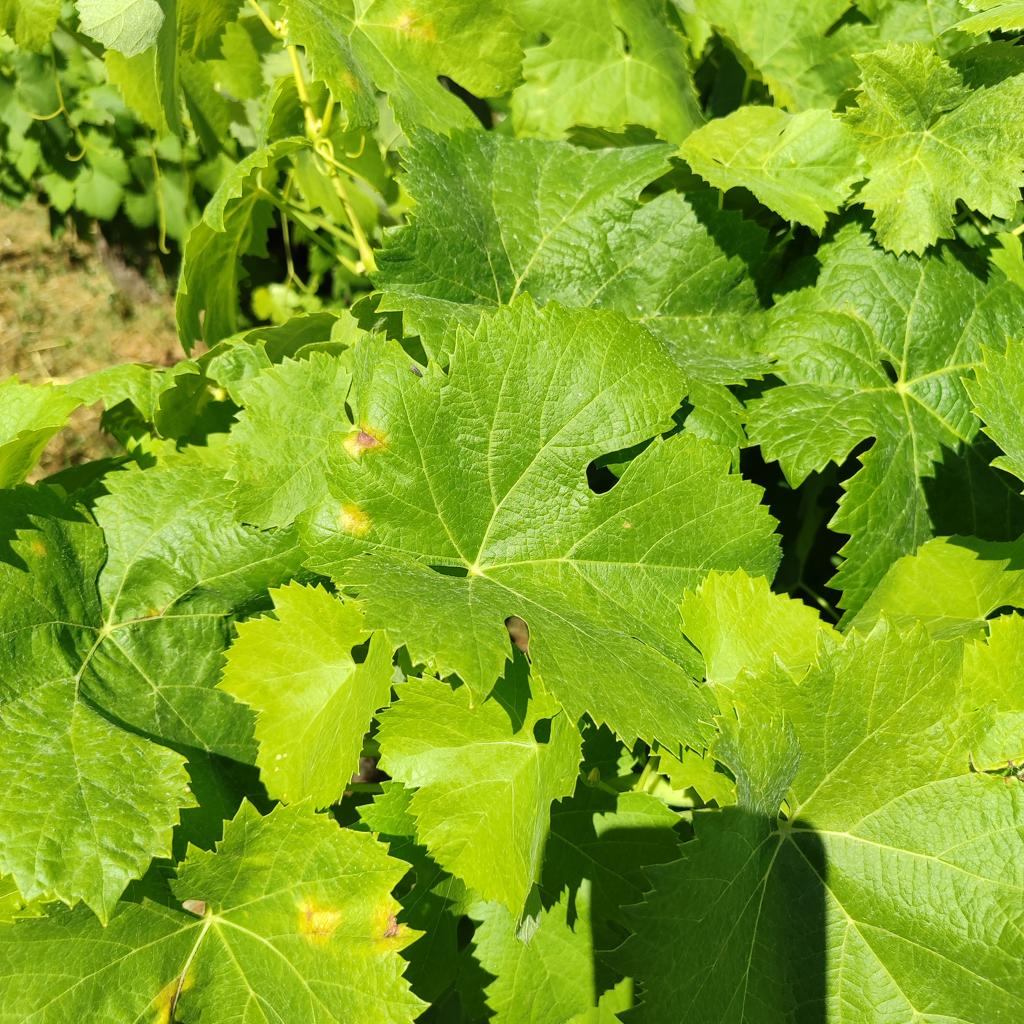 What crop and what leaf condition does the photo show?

grapevine, downy mildew
